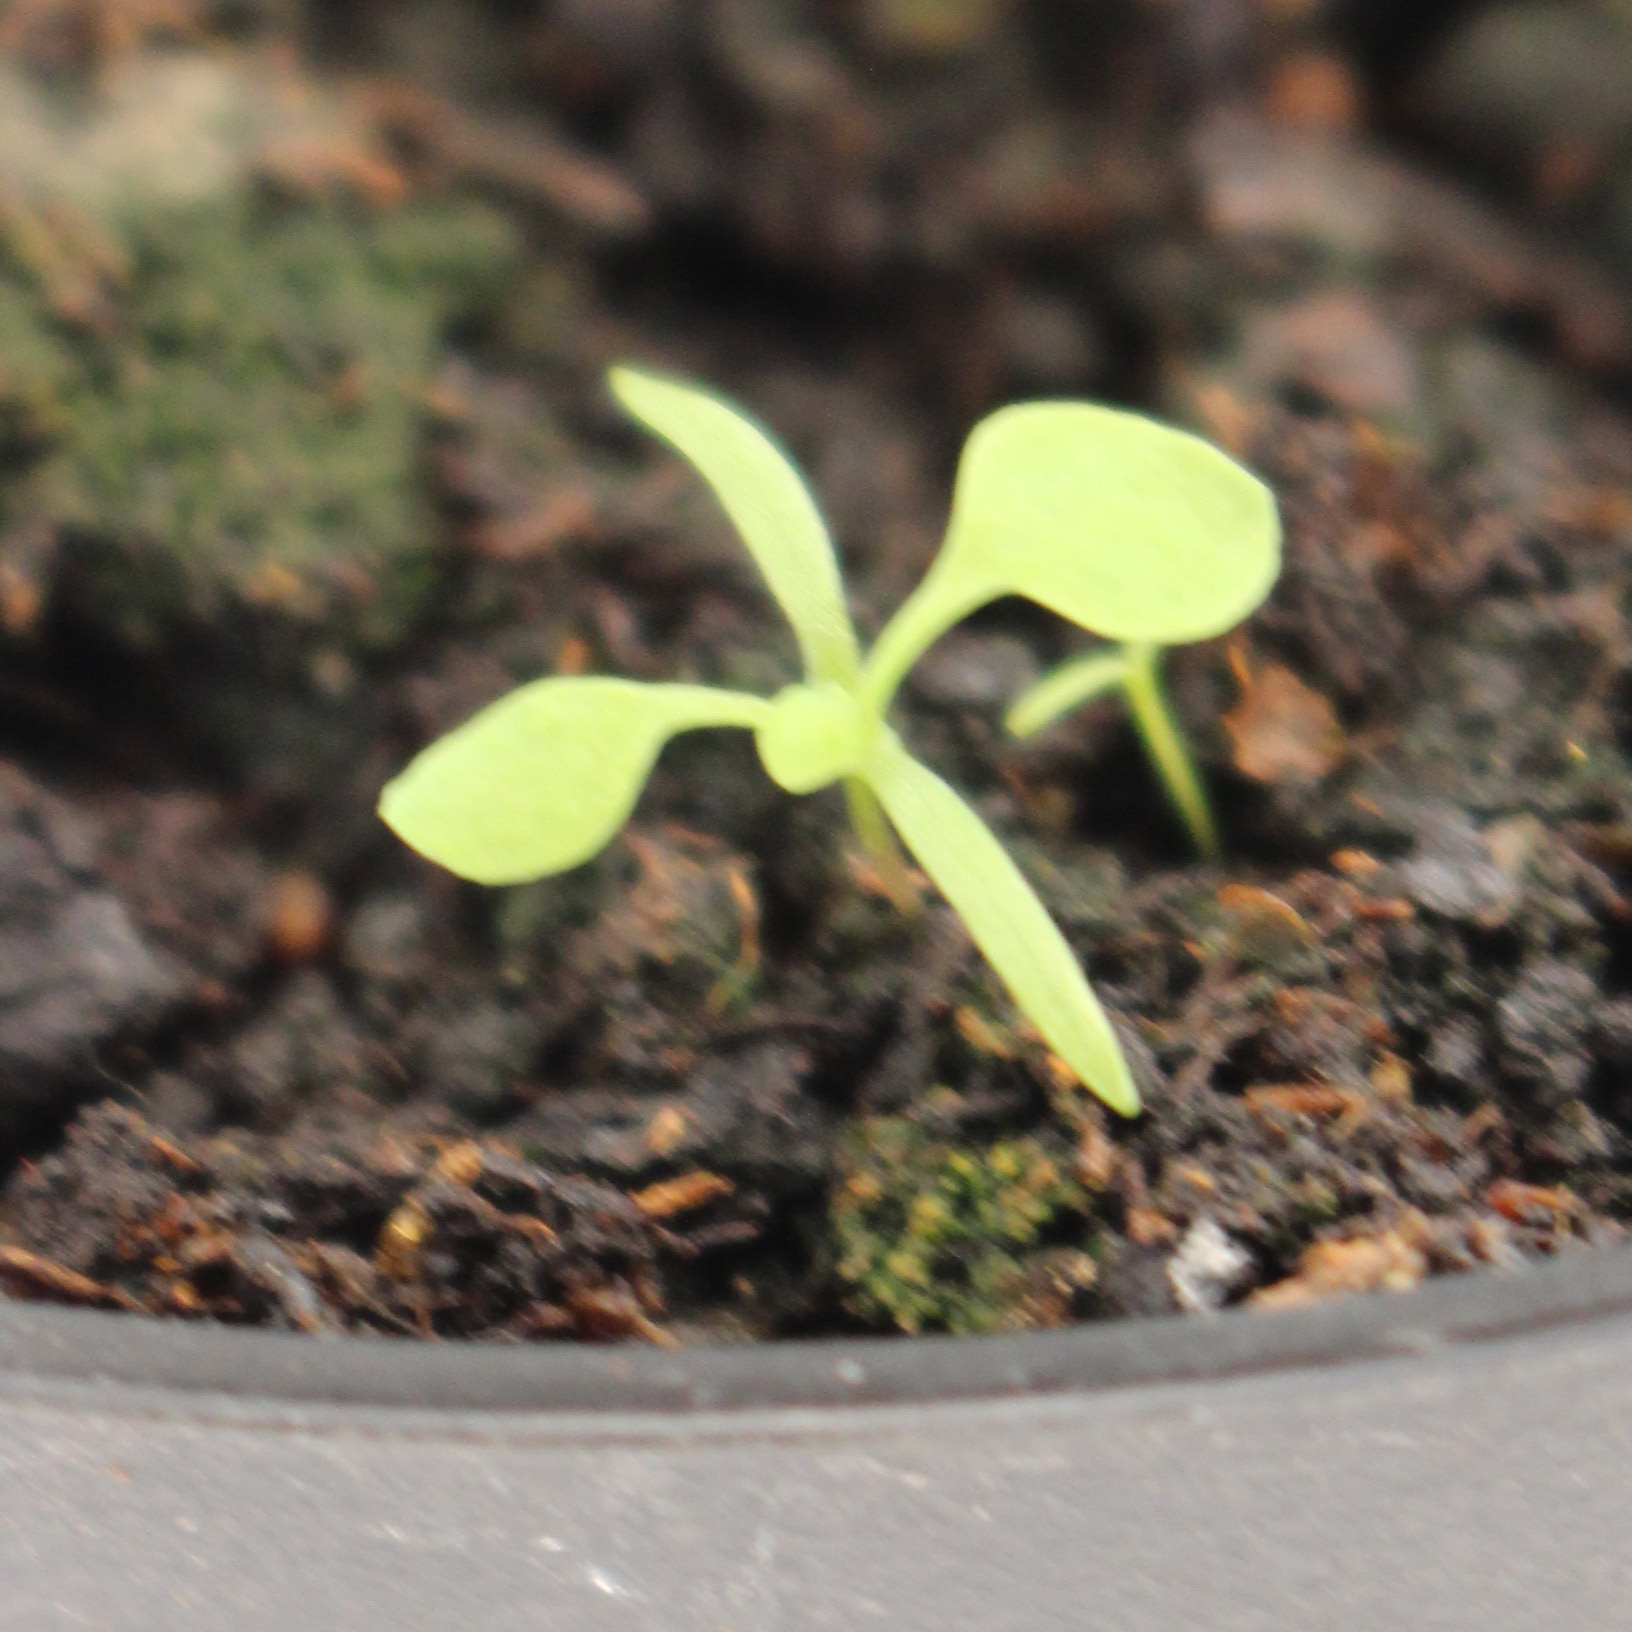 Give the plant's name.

Papaver rhoeas
